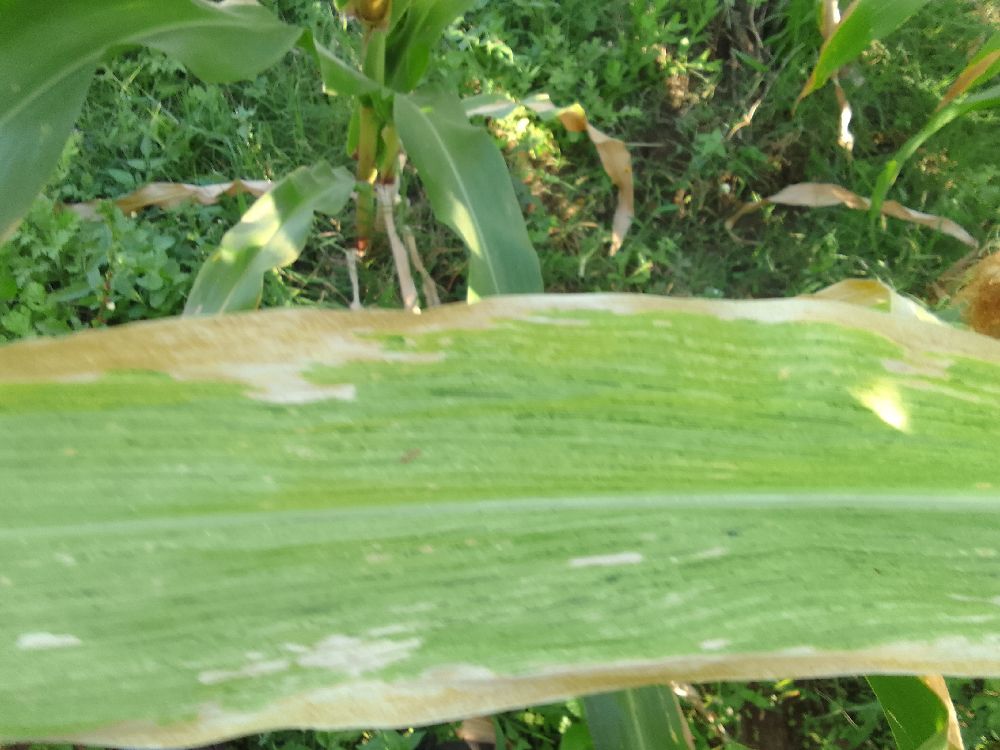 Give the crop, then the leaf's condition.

maize, maize lethal necrosis
